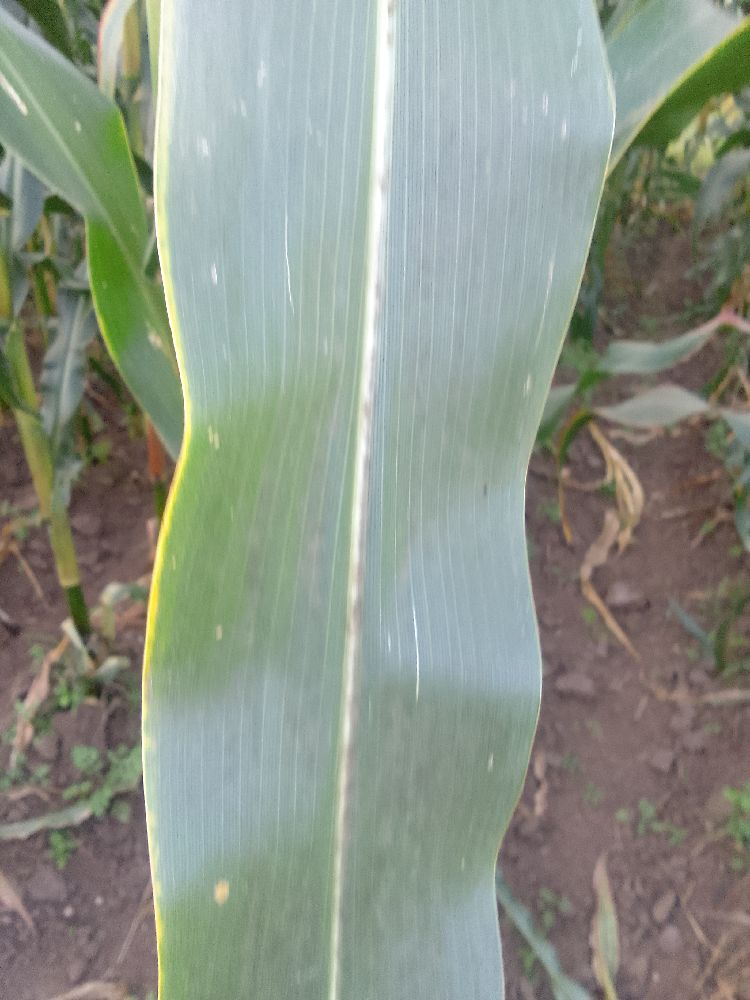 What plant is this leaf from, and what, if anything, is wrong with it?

maize, healthy
